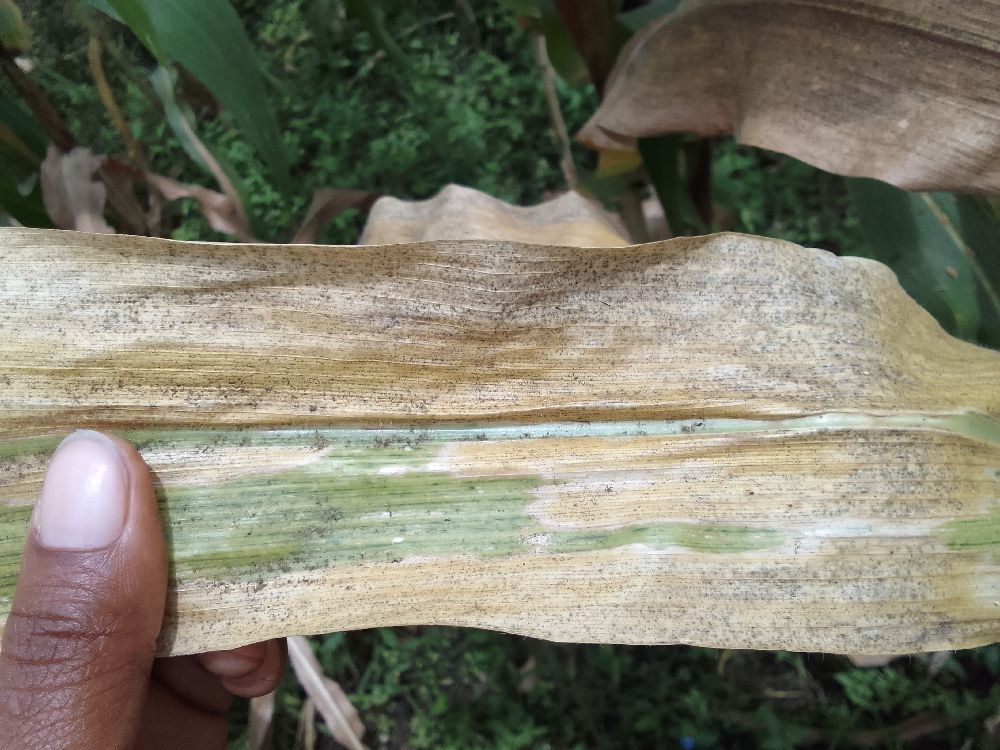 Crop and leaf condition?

maize, maize lethal necrosis
